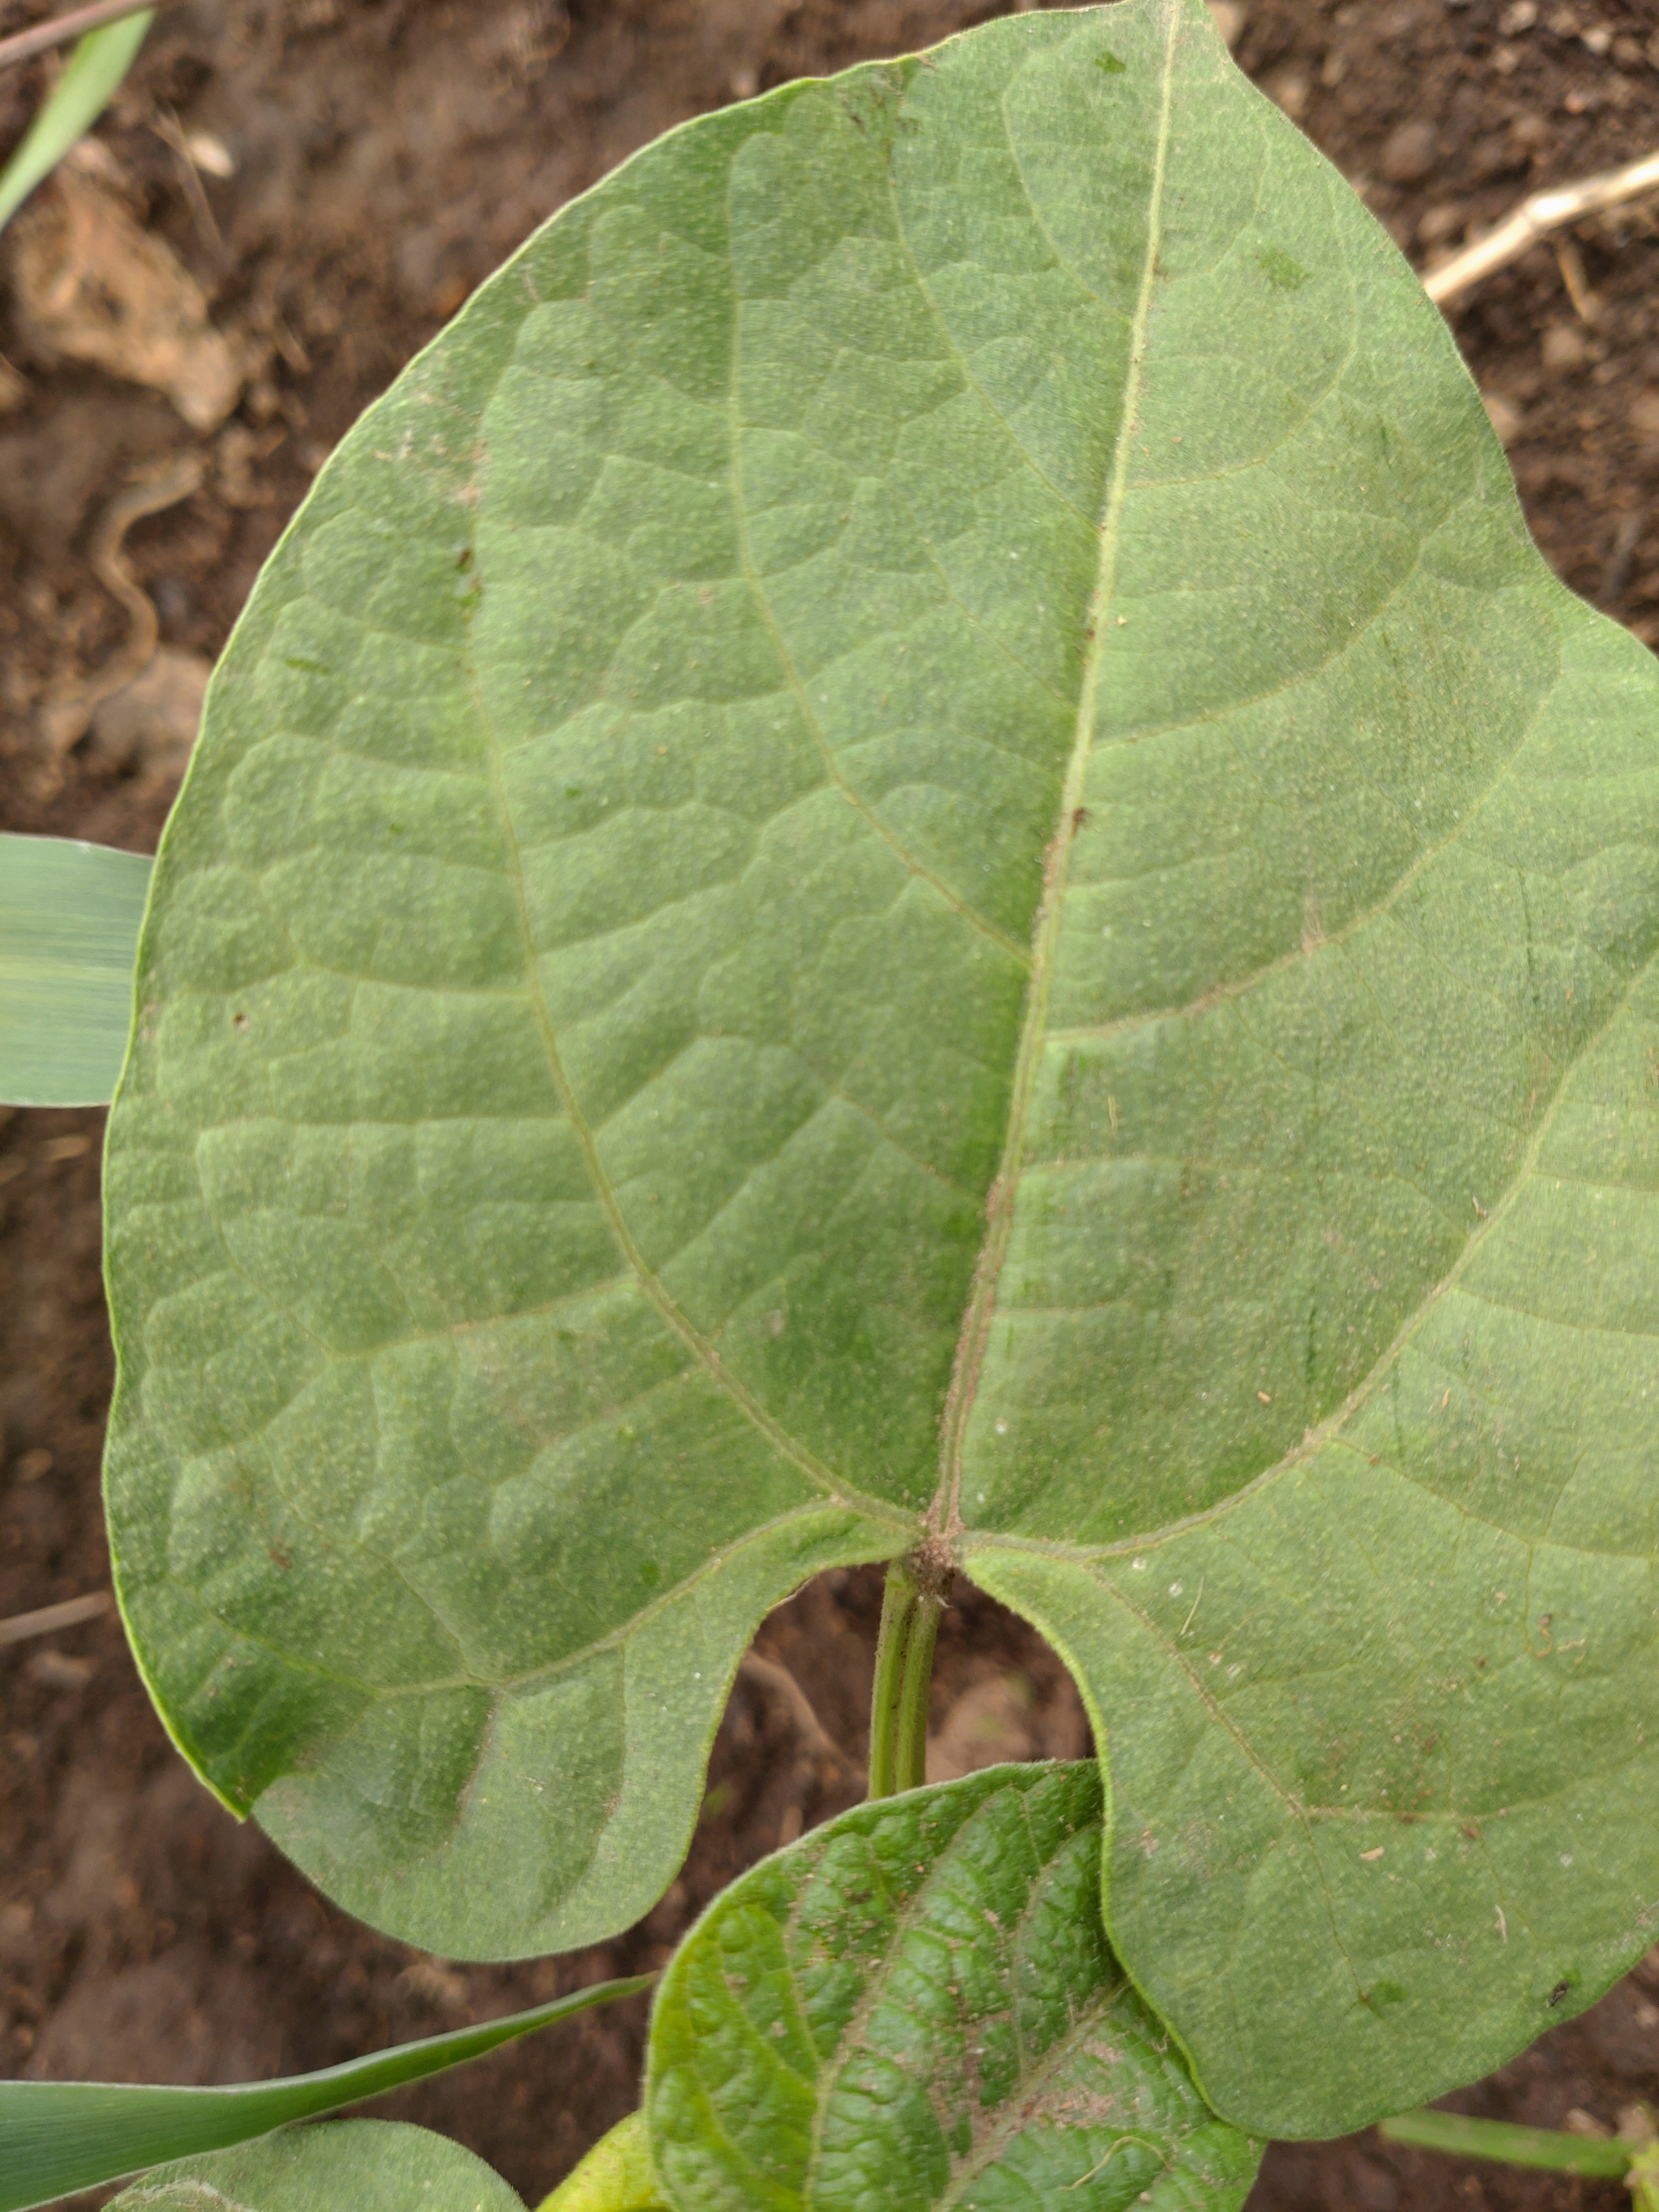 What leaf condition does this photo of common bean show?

healthy
